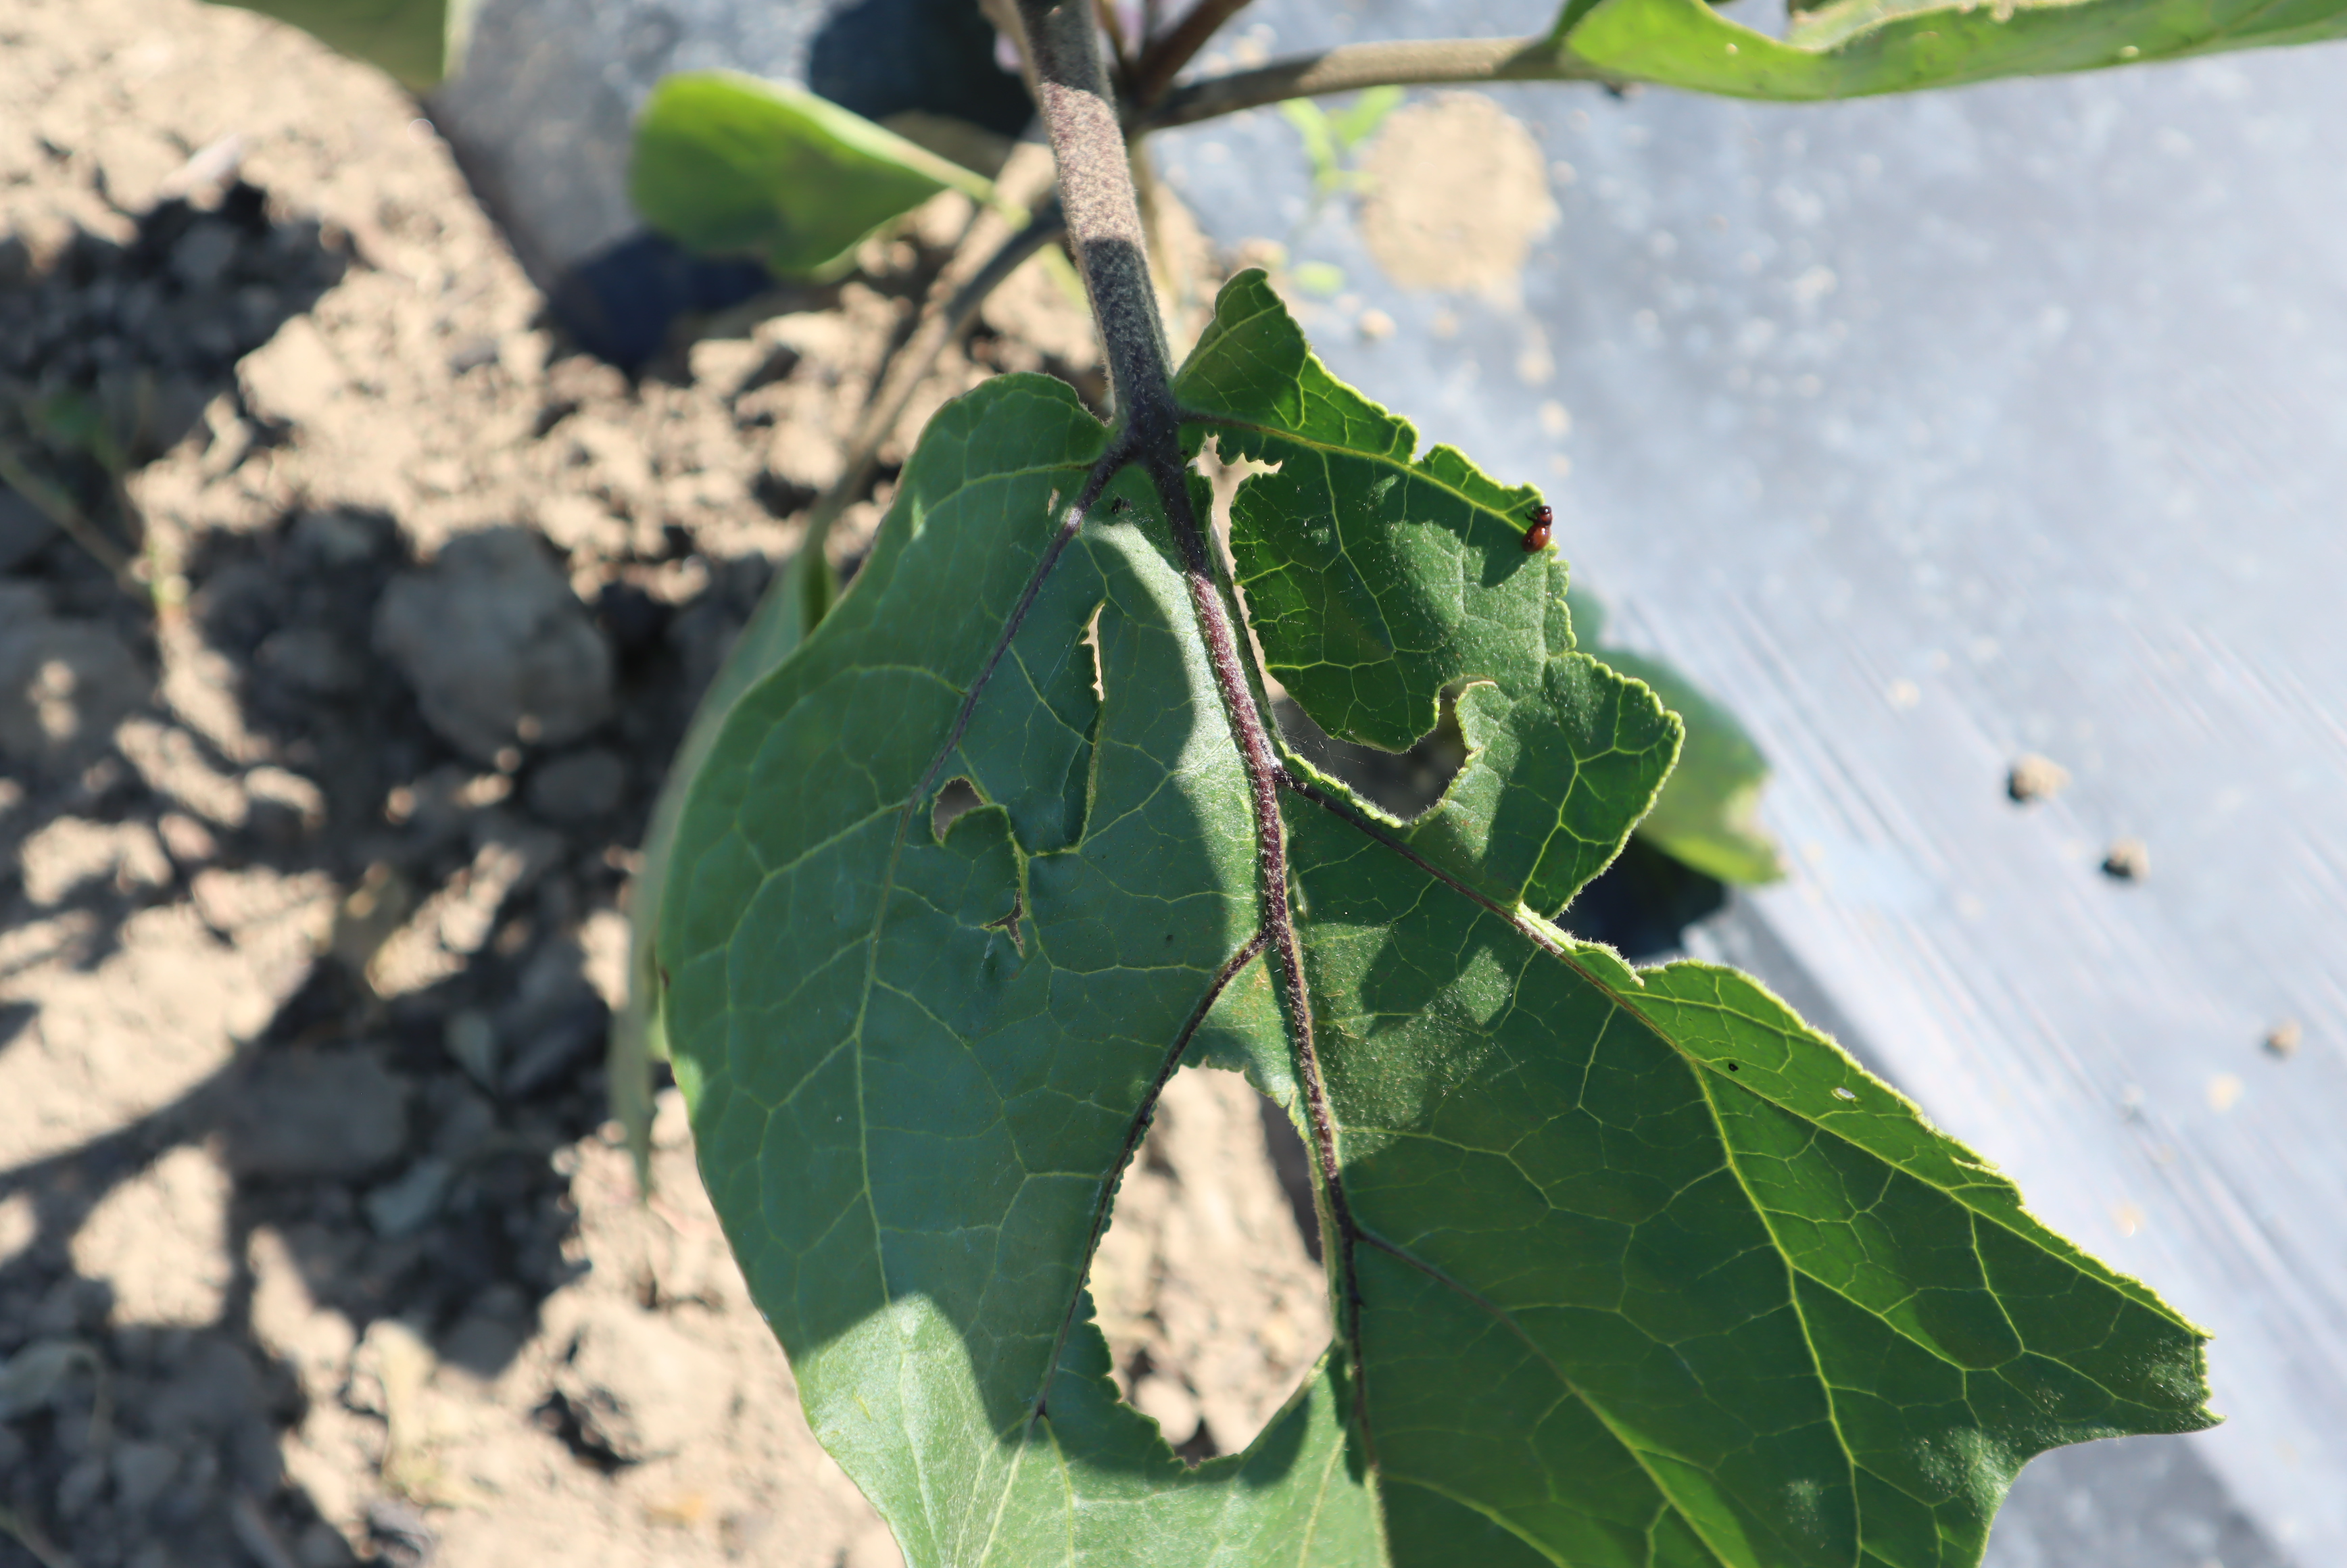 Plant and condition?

aubergine, colorado potato beetle
